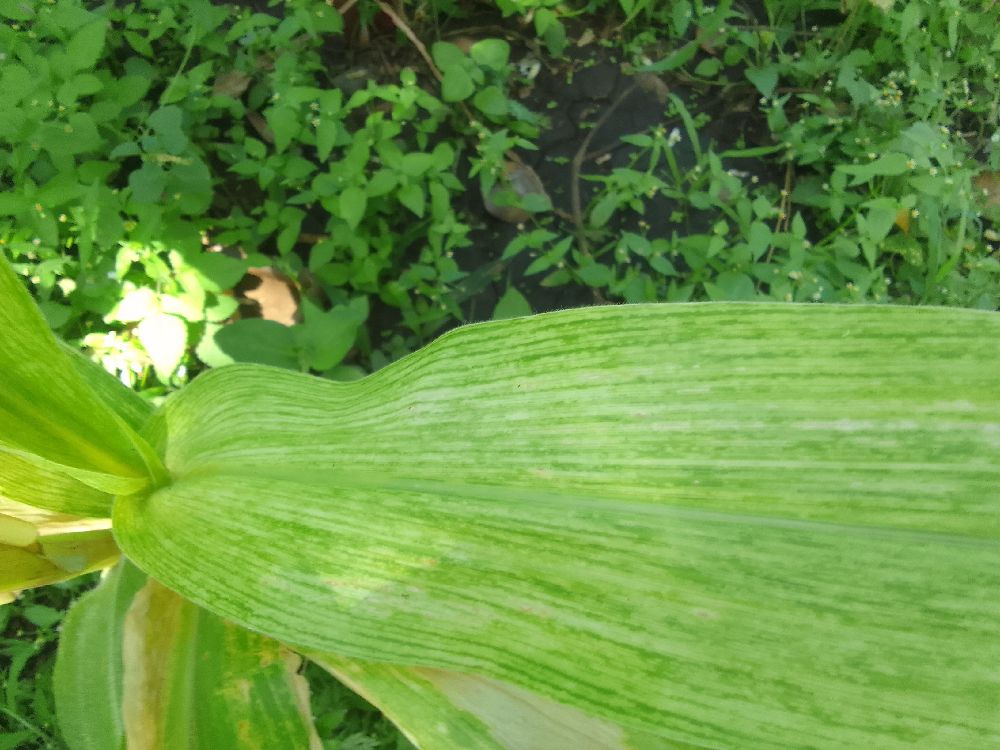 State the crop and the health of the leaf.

maize, maize lethal necrosis
